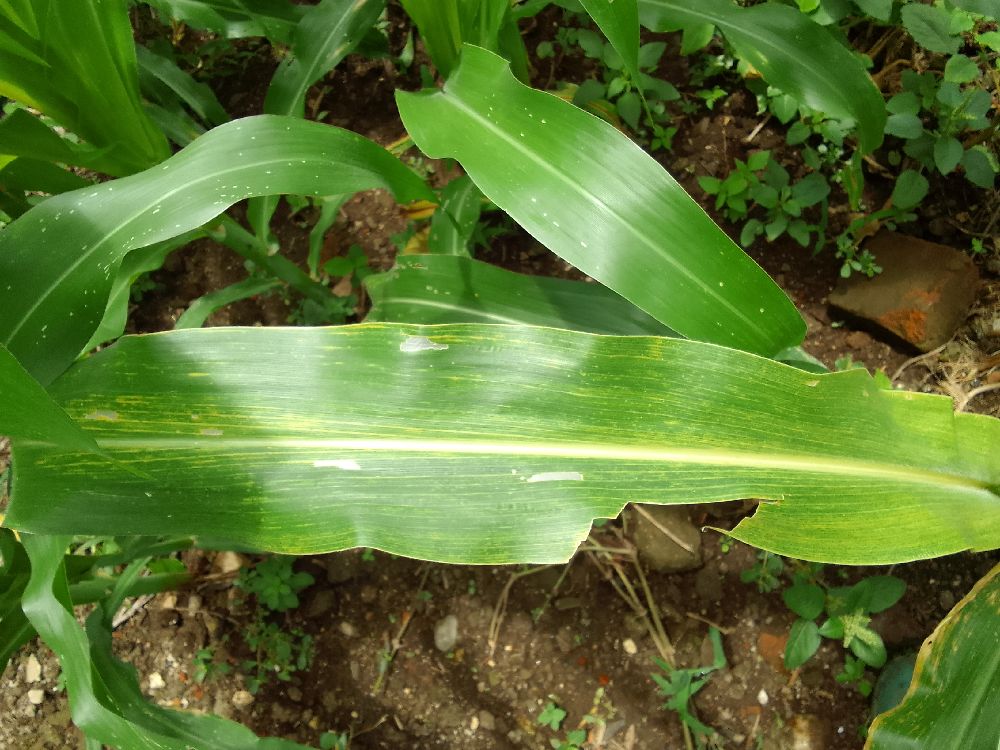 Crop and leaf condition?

maize, maize lethal necrosis
